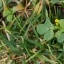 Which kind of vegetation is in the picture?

unstructured weed
